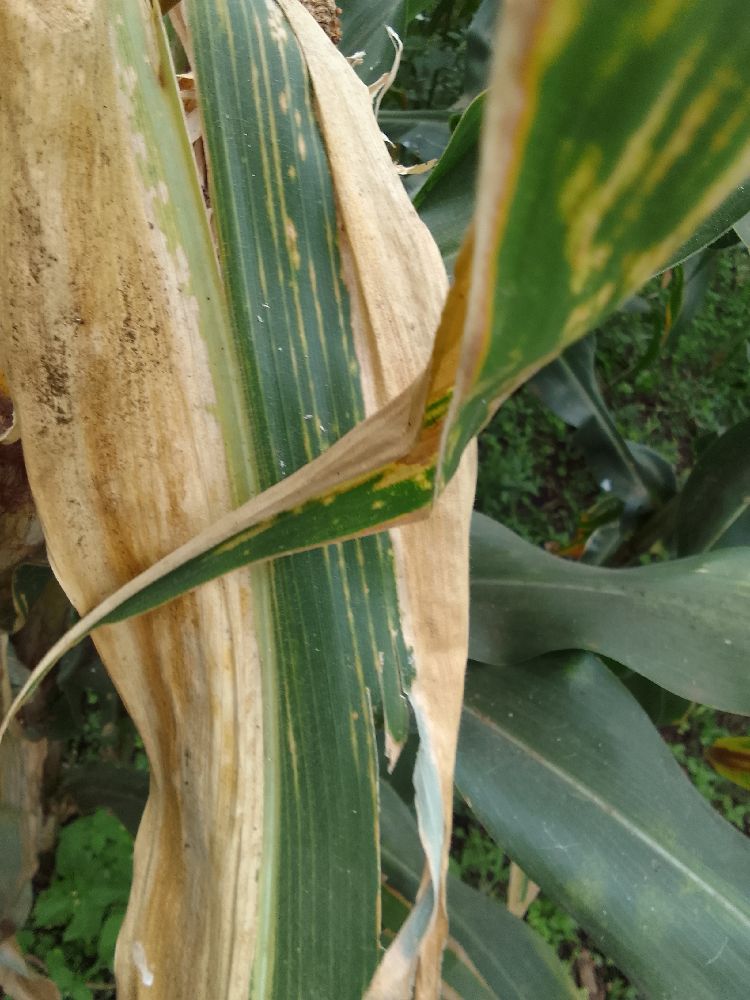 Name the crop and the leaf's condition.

maize, maize lethal necrosis
